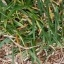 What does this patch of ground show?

grass
